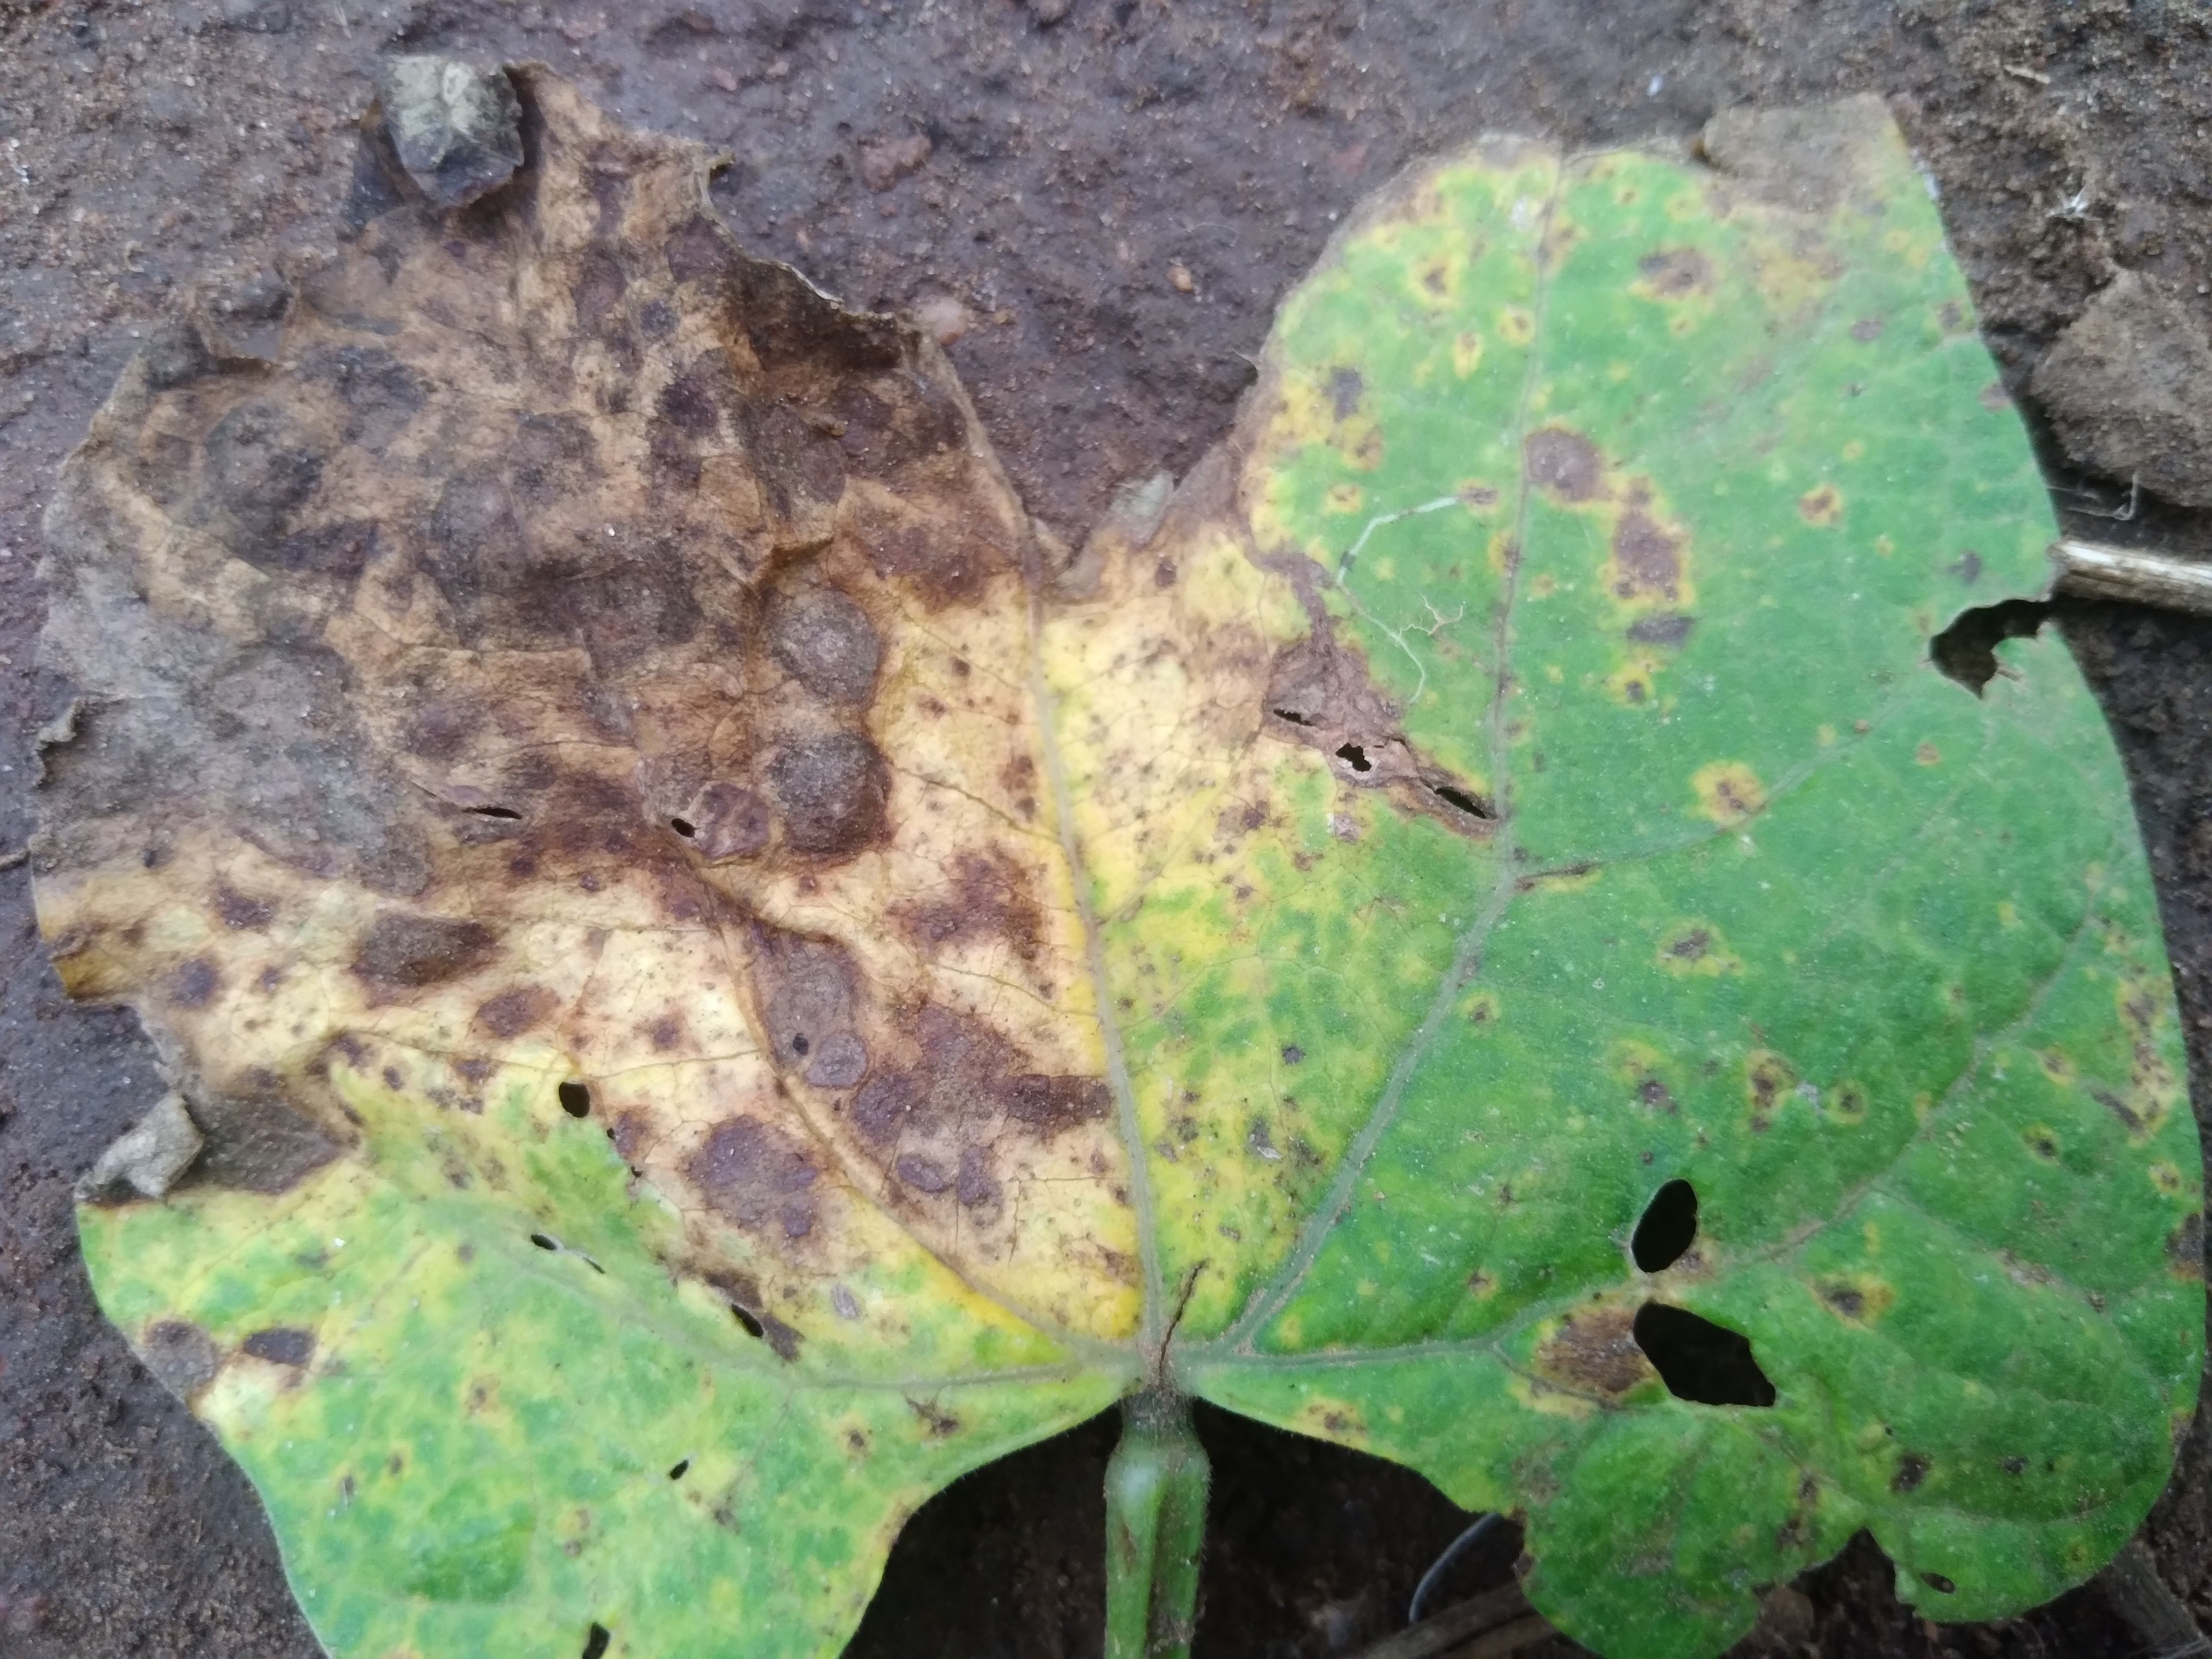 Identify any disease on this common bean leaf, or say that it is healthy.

rust
